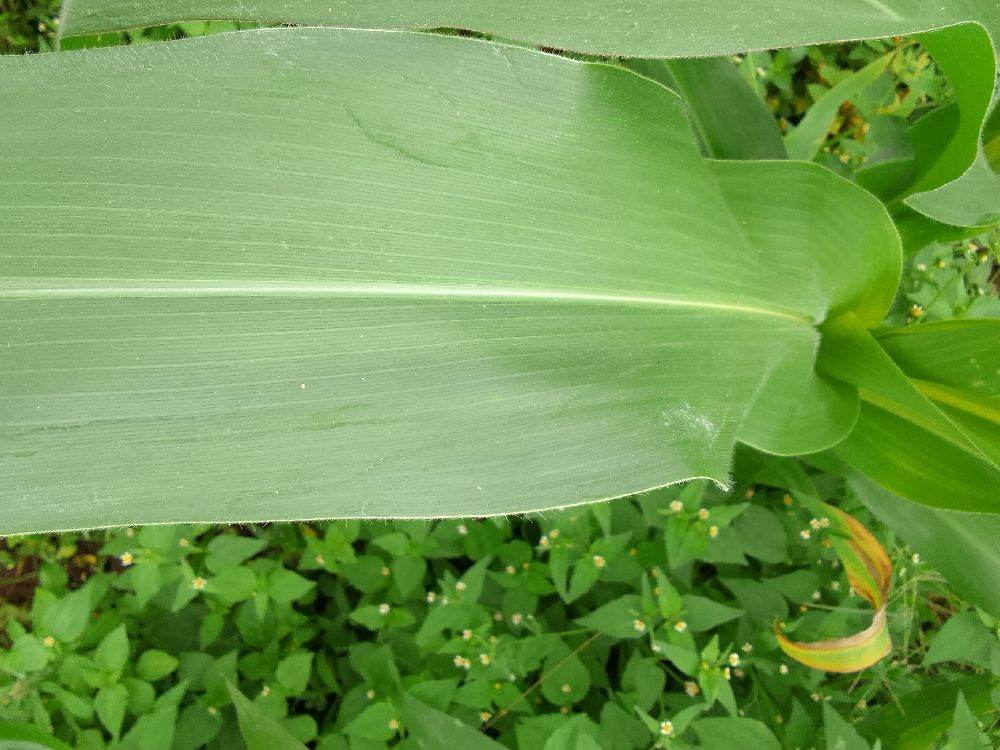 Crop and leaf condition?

maize, healthy
